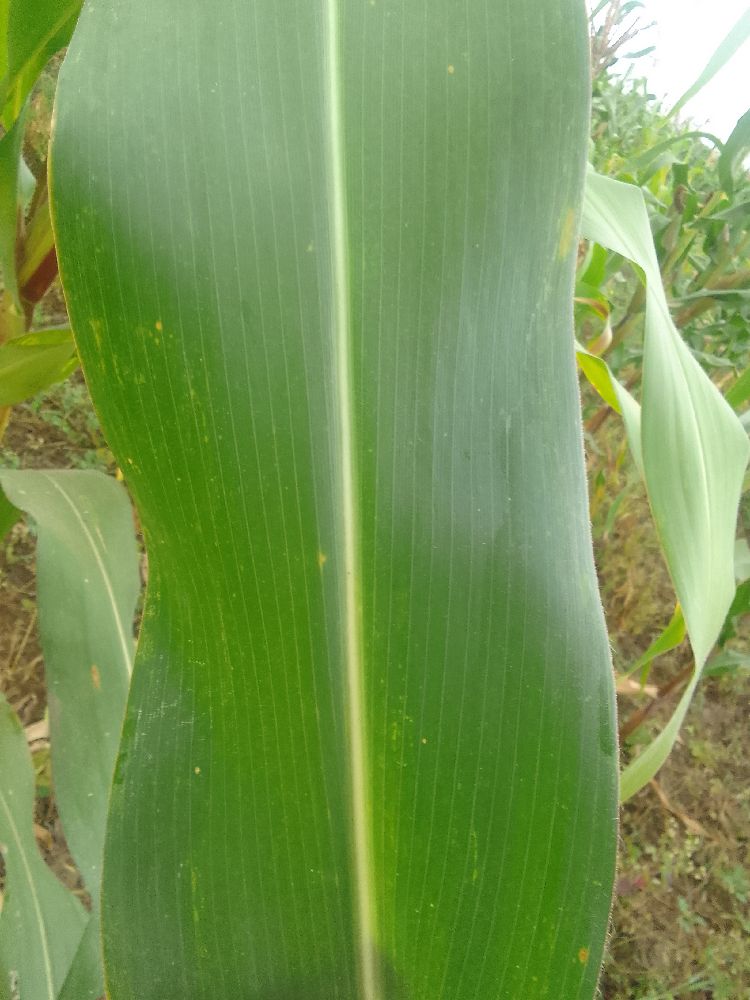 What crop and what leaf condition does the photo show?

maize, healthy
